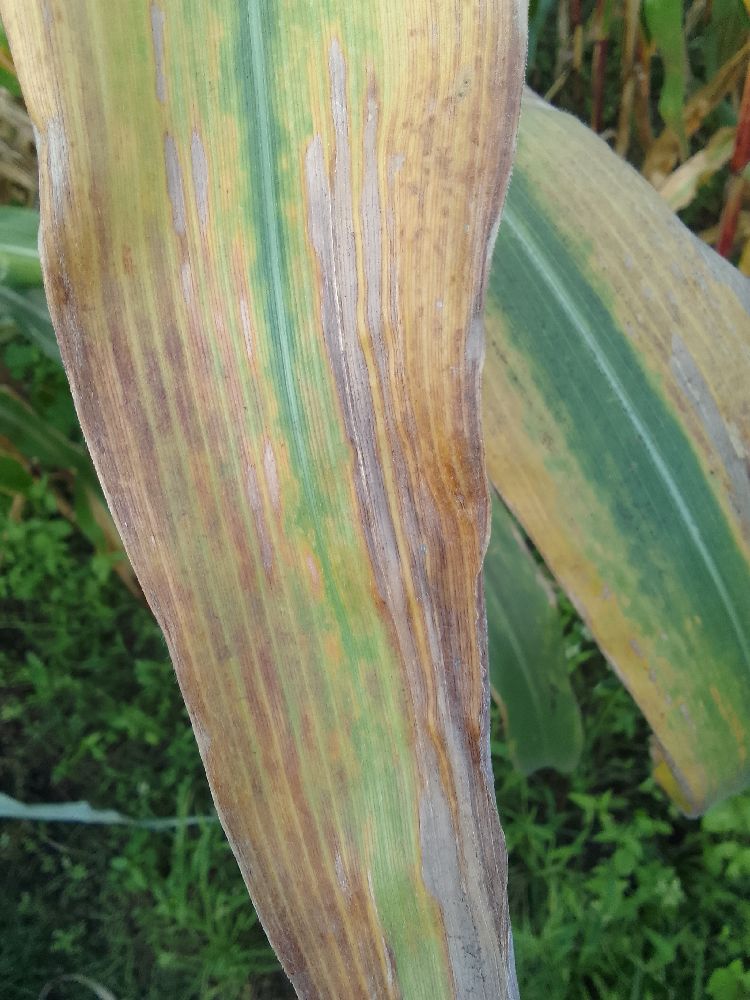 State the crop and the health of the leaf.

maize, maize lethal necrosis
